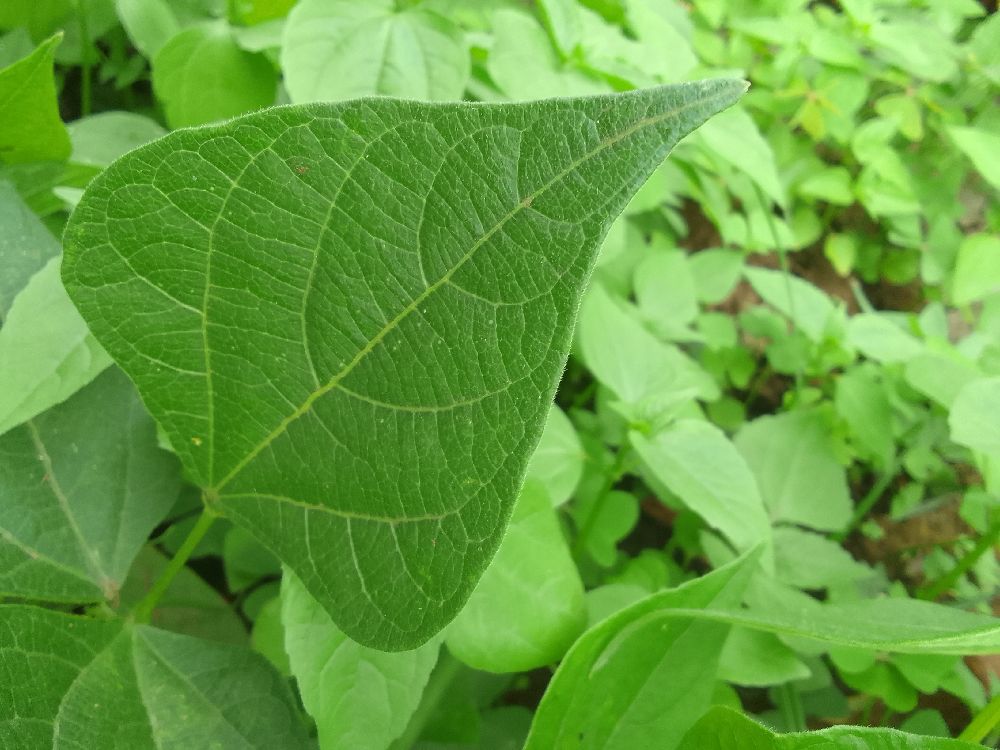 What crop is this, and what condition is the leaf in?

common bean, healthy
